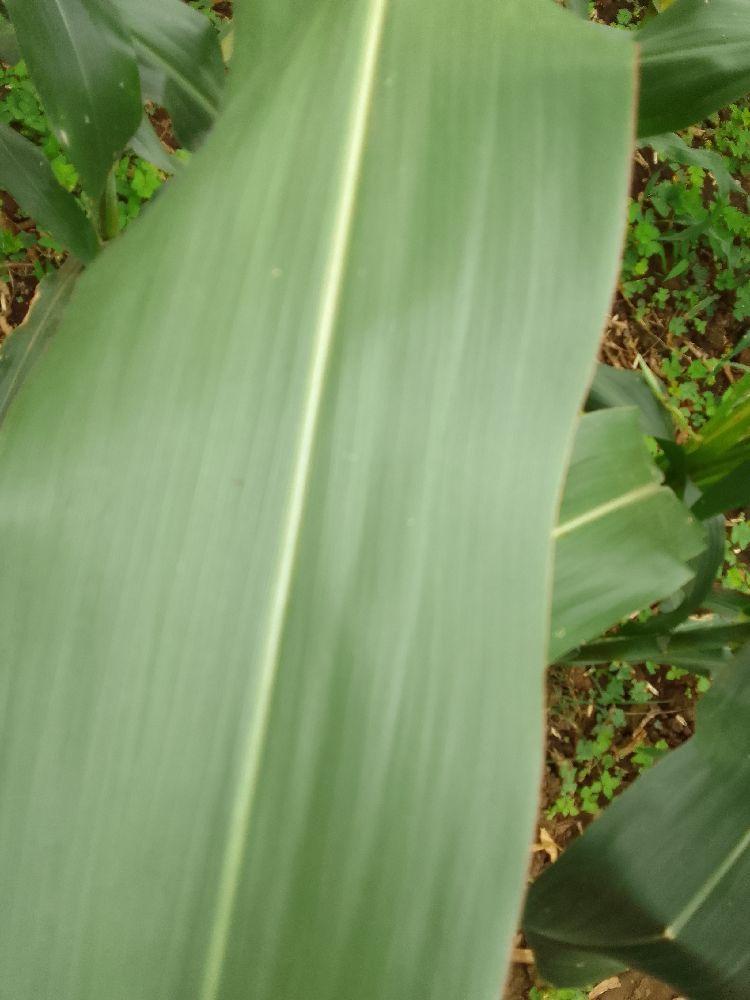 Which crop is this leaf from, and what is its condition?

maize, healthy
